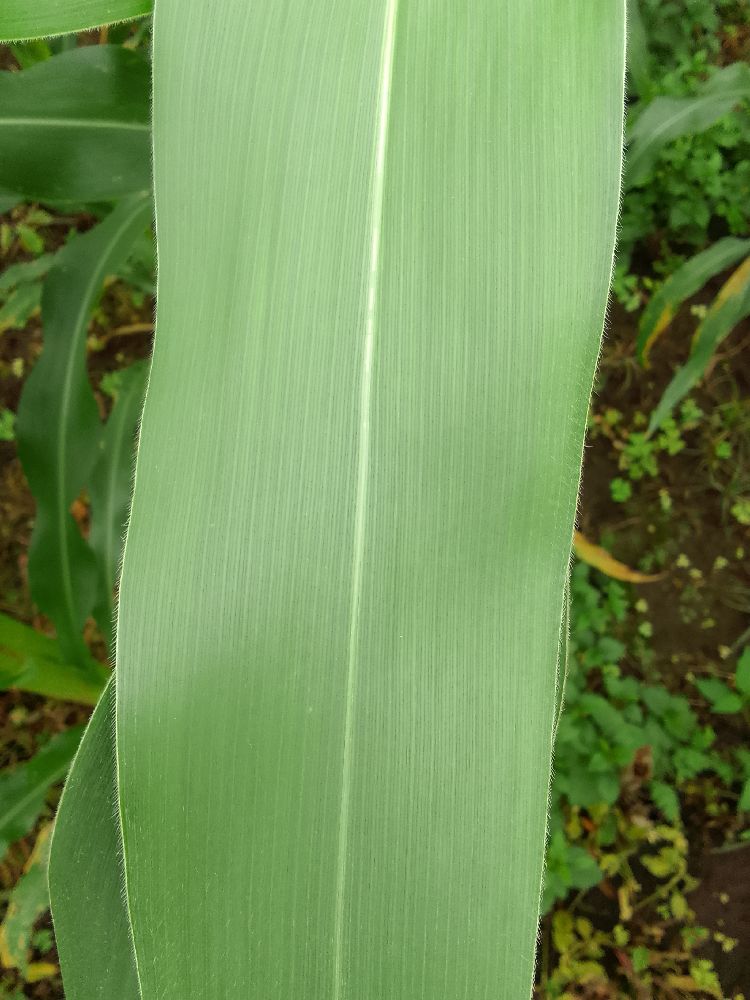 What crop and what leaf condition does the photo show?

maize, healthy
